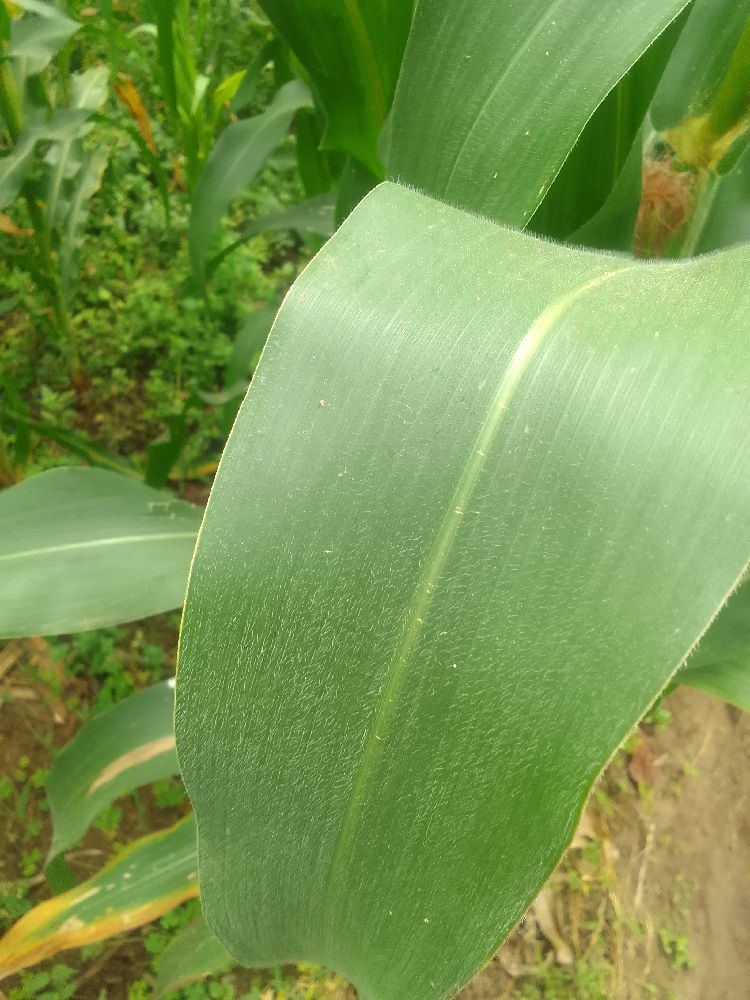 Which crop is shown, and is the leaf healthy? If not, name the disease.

maize, healthy
